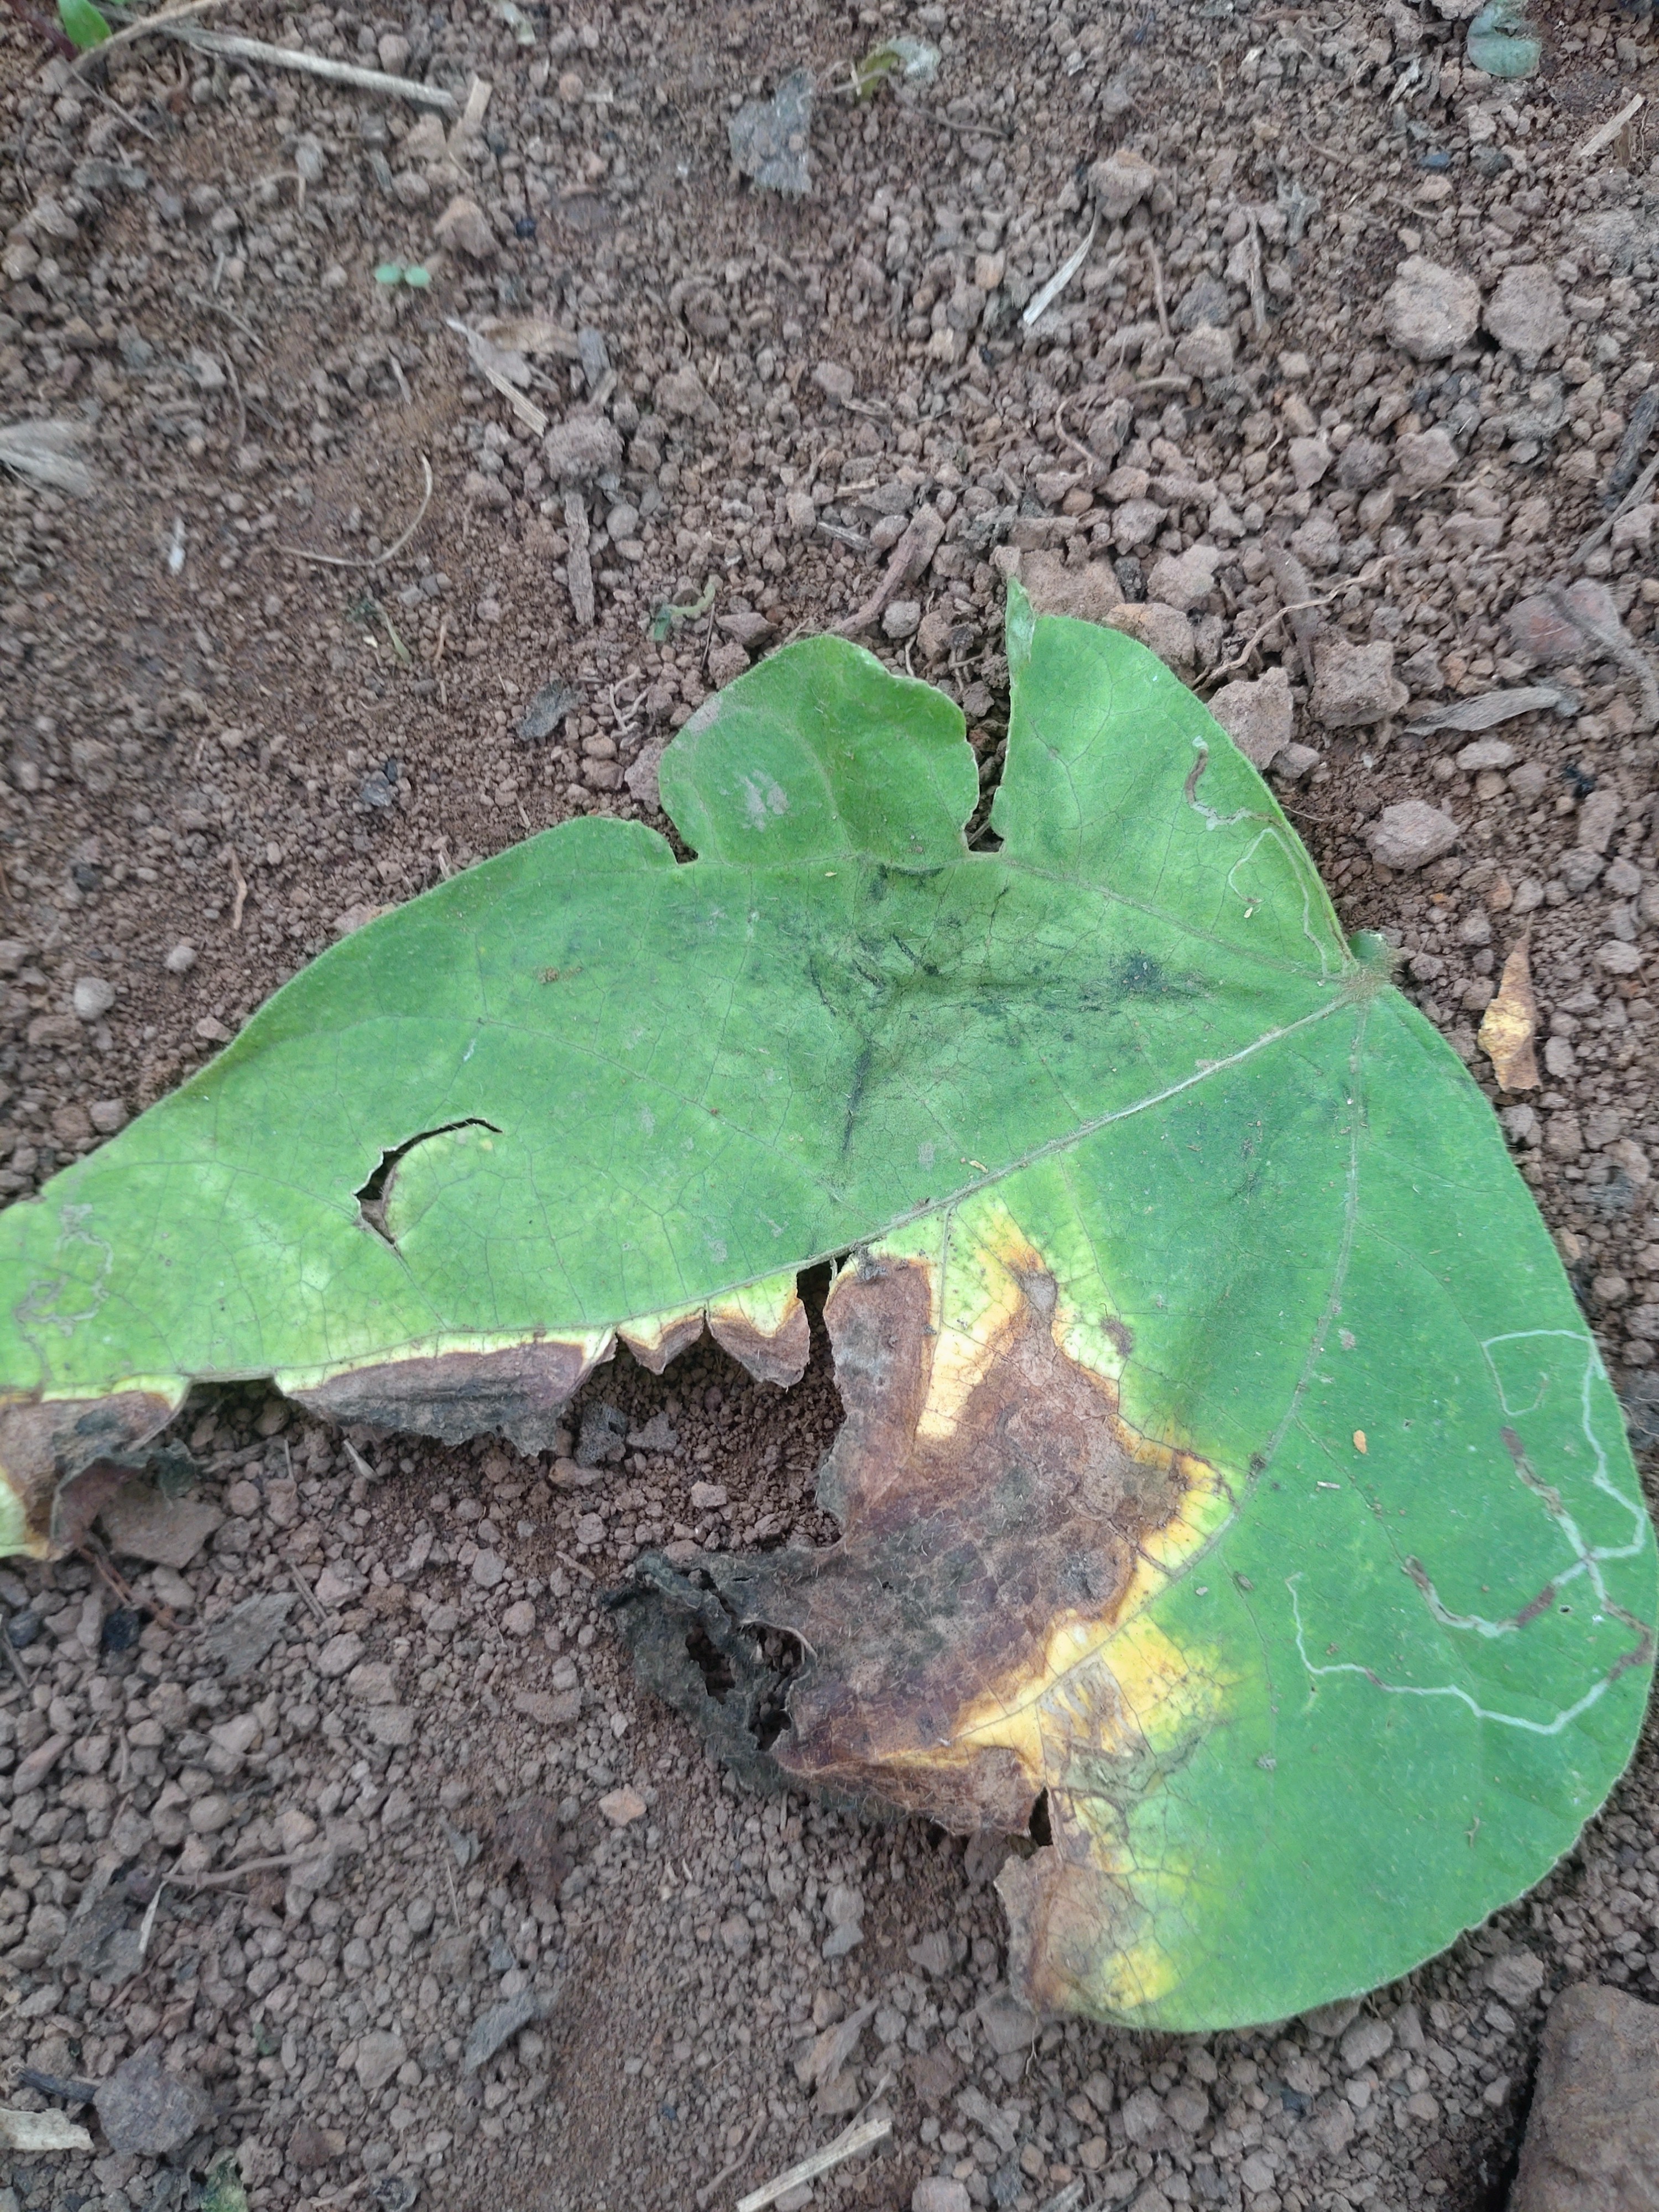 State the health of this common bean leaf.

anthracnose
